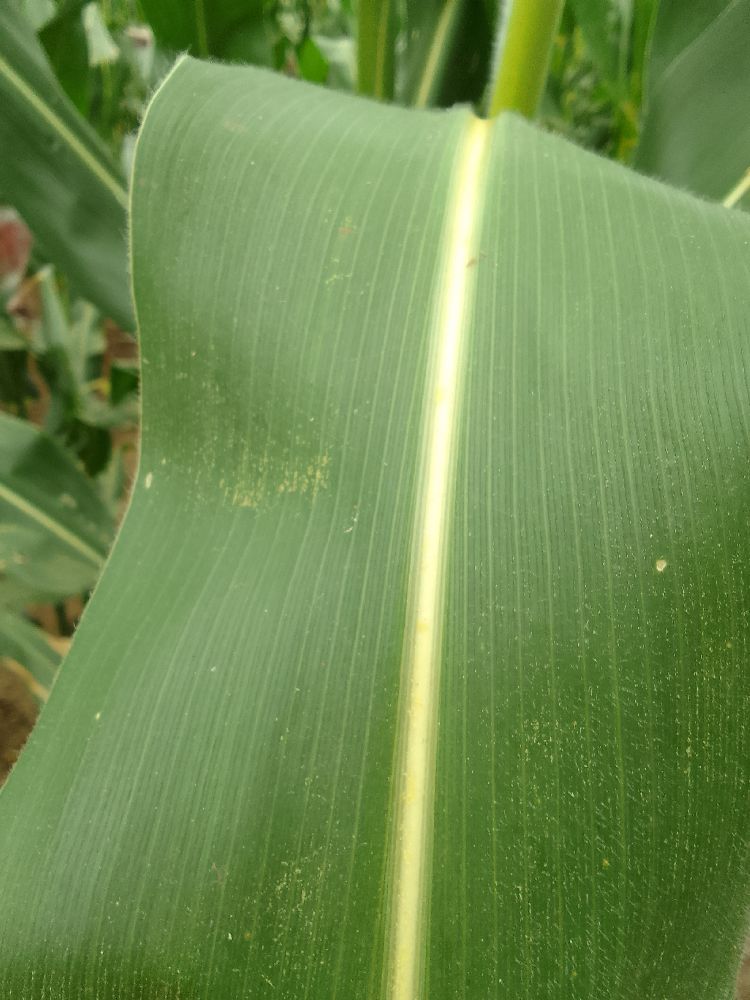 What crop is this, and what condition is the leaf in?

maize, healthy
